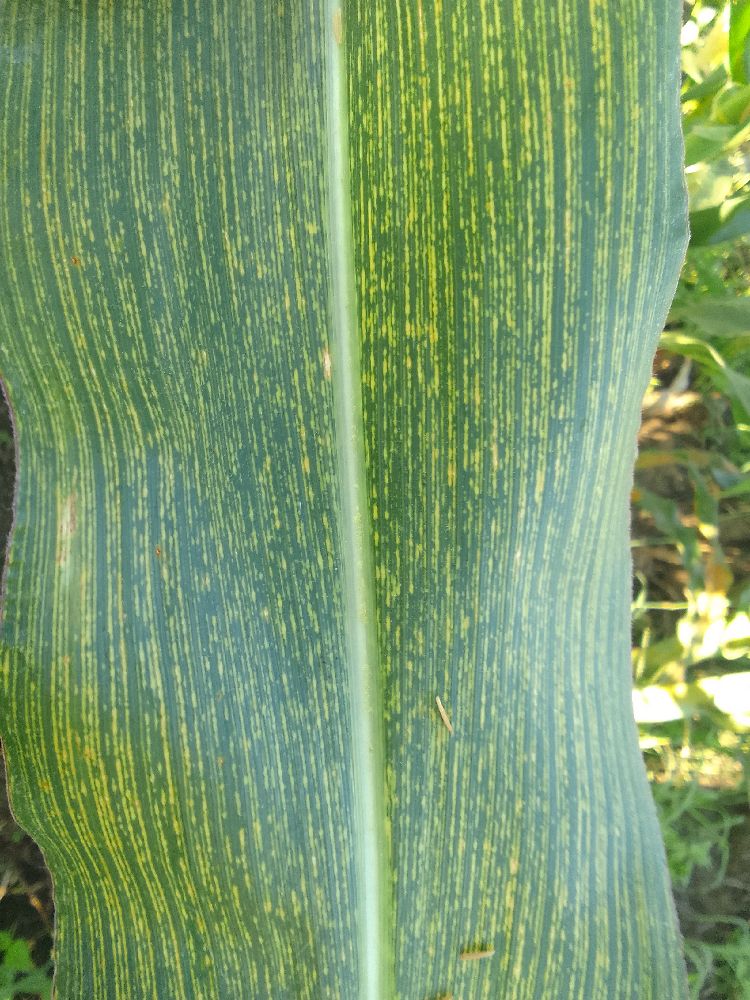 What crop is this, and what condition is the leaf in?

maize, maize streak virus
